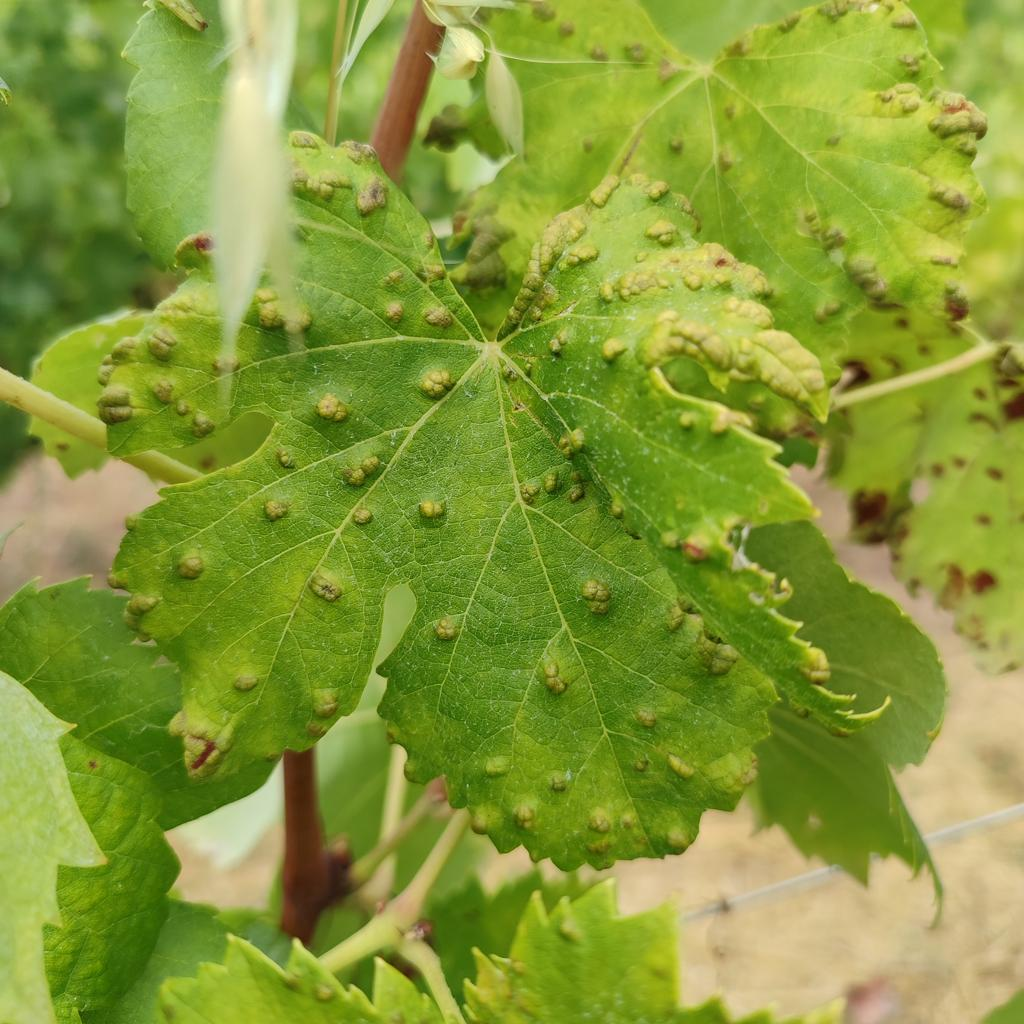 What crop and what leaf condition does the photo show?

grapevine, erineum mite
